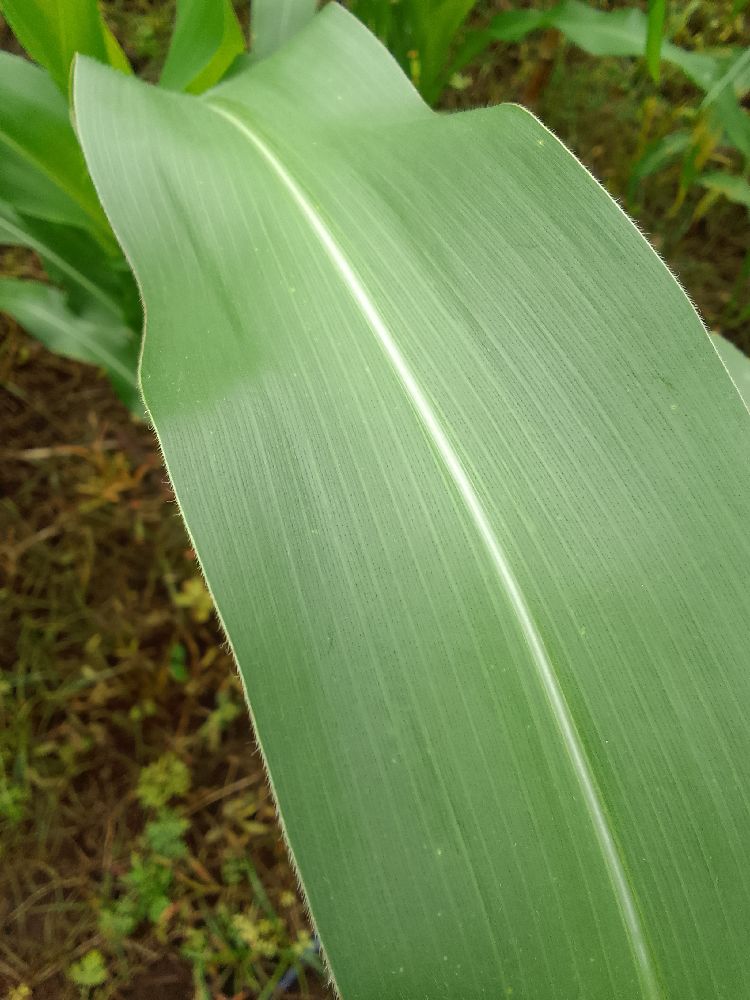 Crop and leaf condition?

maize, healthy
